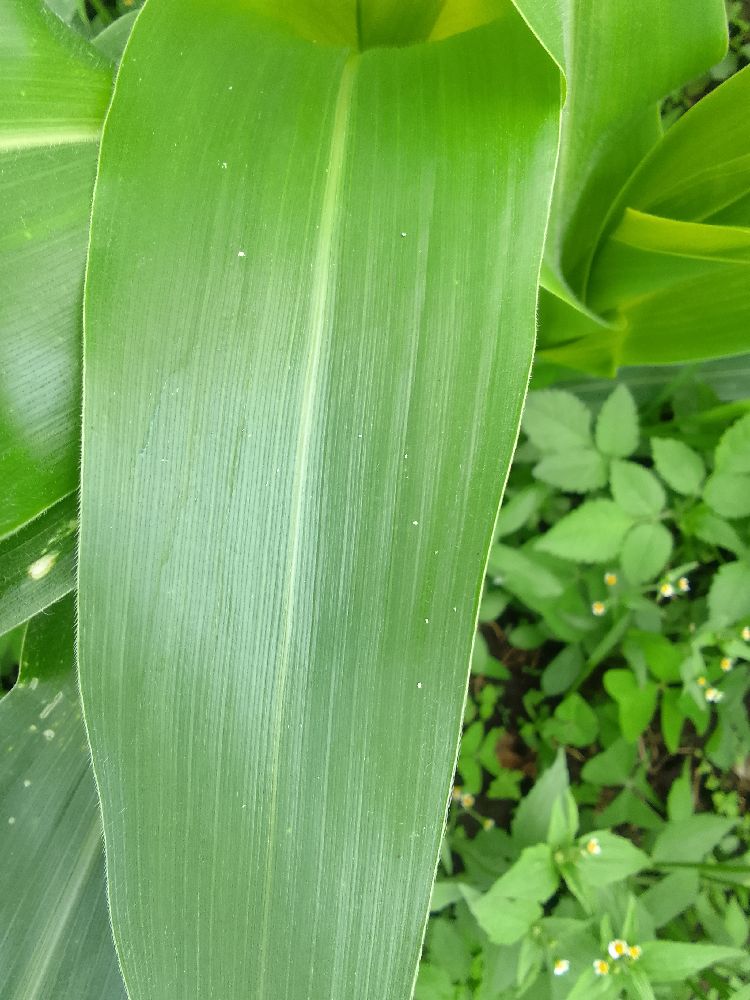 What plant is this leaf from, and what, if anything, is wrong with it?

maize, healthy
